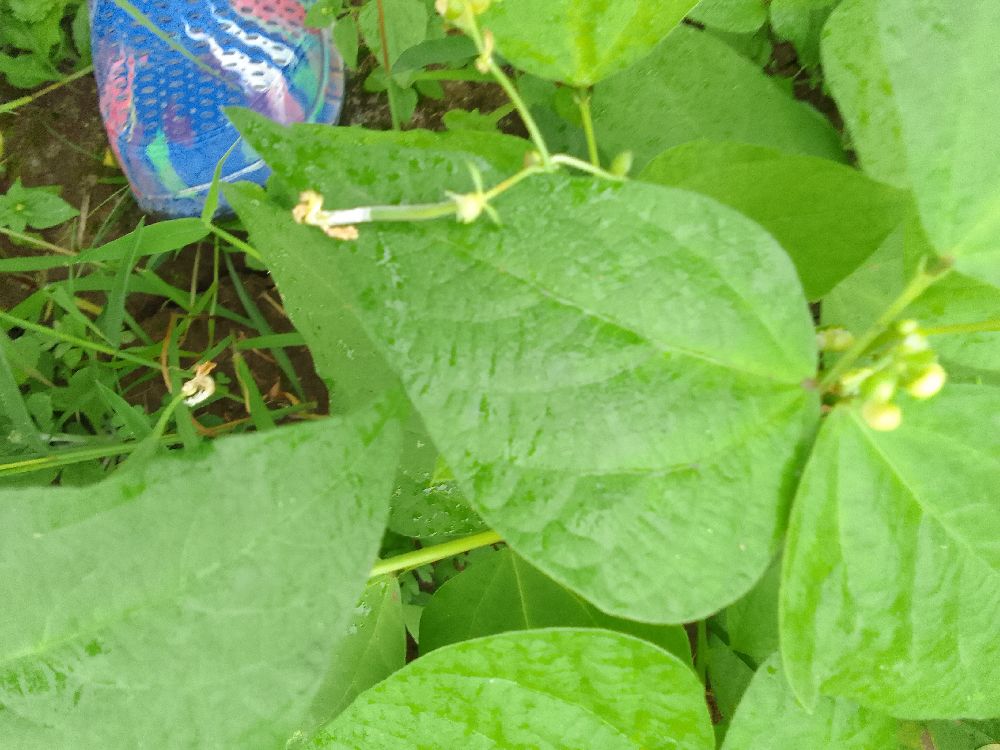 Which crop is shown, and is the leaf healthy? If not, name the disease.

common bean, healthy
